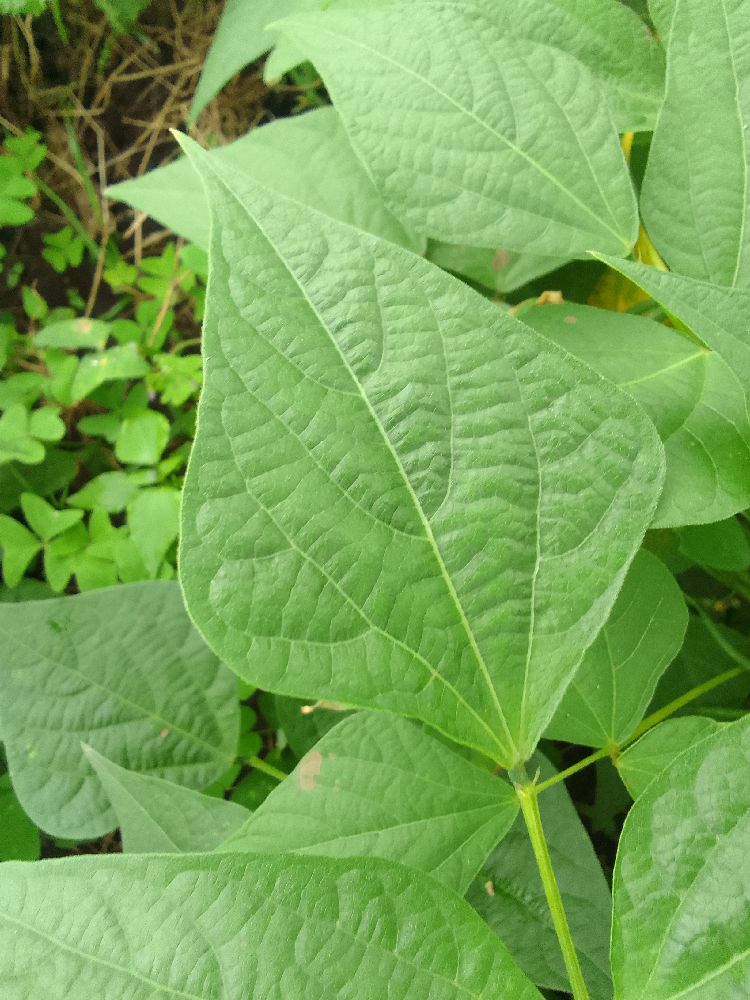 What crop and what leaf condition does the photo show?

common bean, healthy
